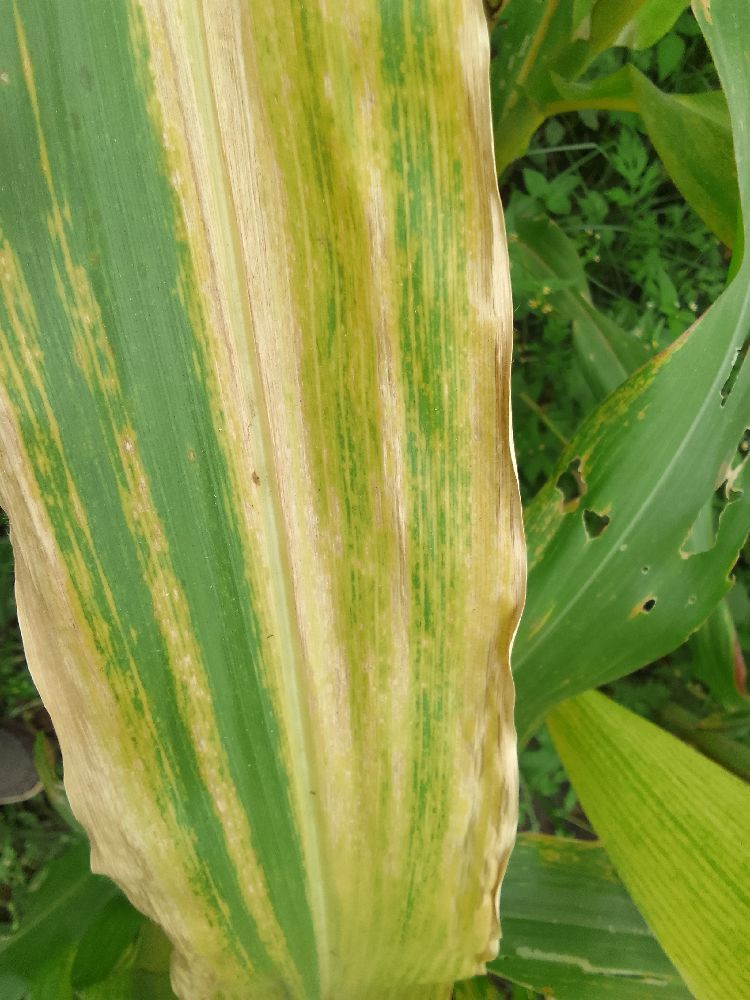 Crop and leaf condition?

maize, maize lethal necrosis
